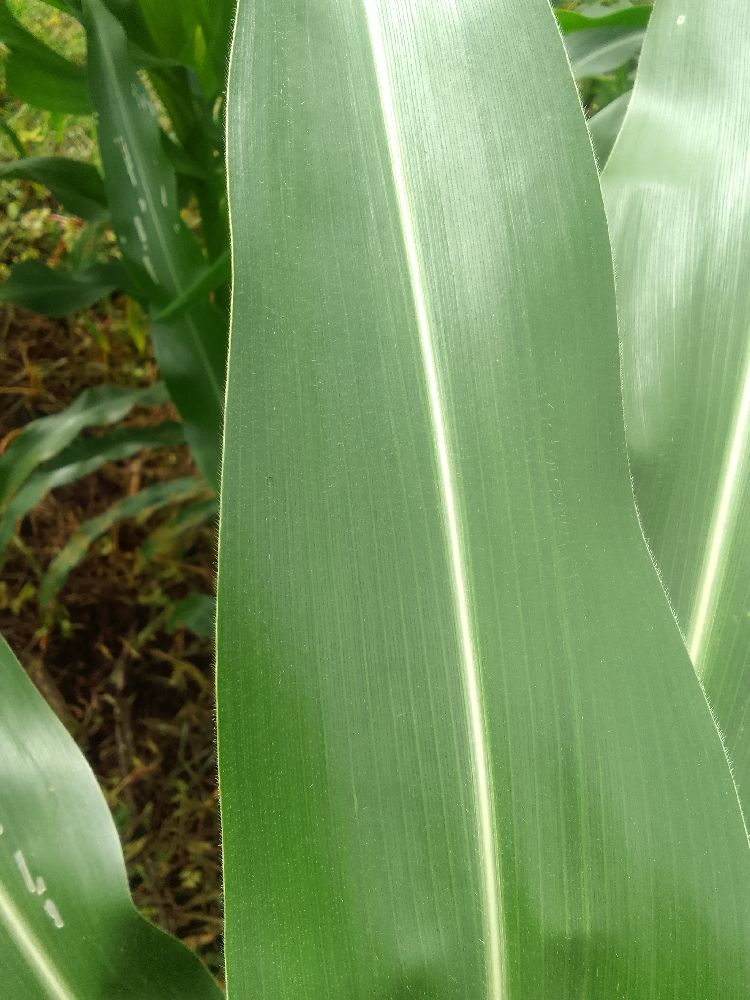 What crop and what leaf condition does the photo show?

maize, healthy
